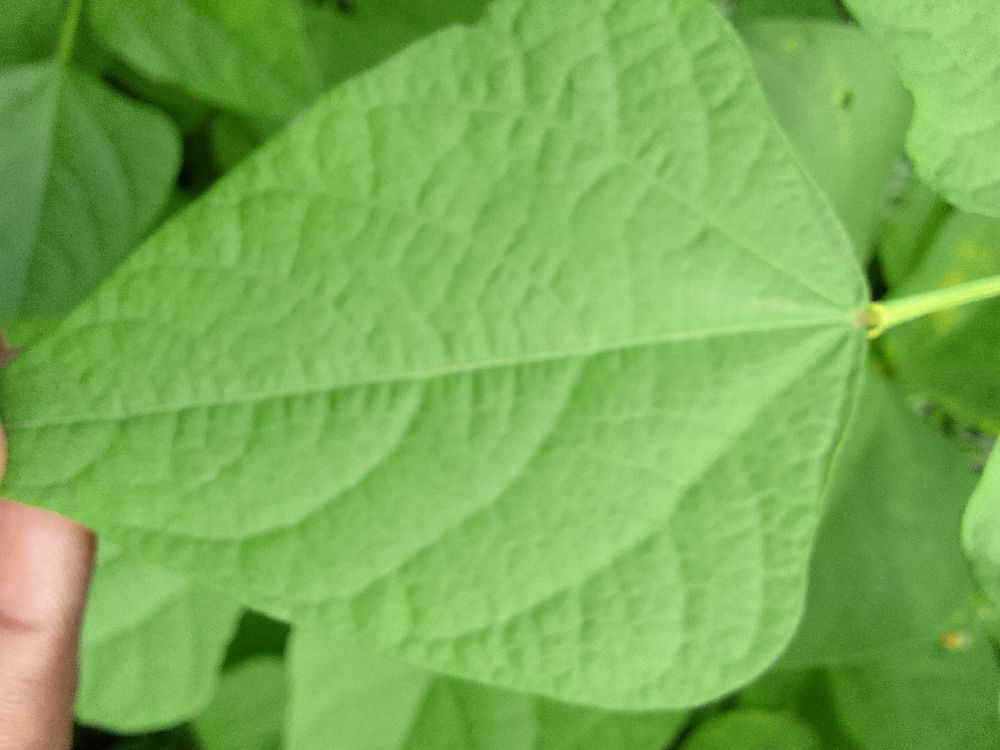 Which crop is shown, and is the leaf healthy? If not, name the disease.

common bean, healthy
